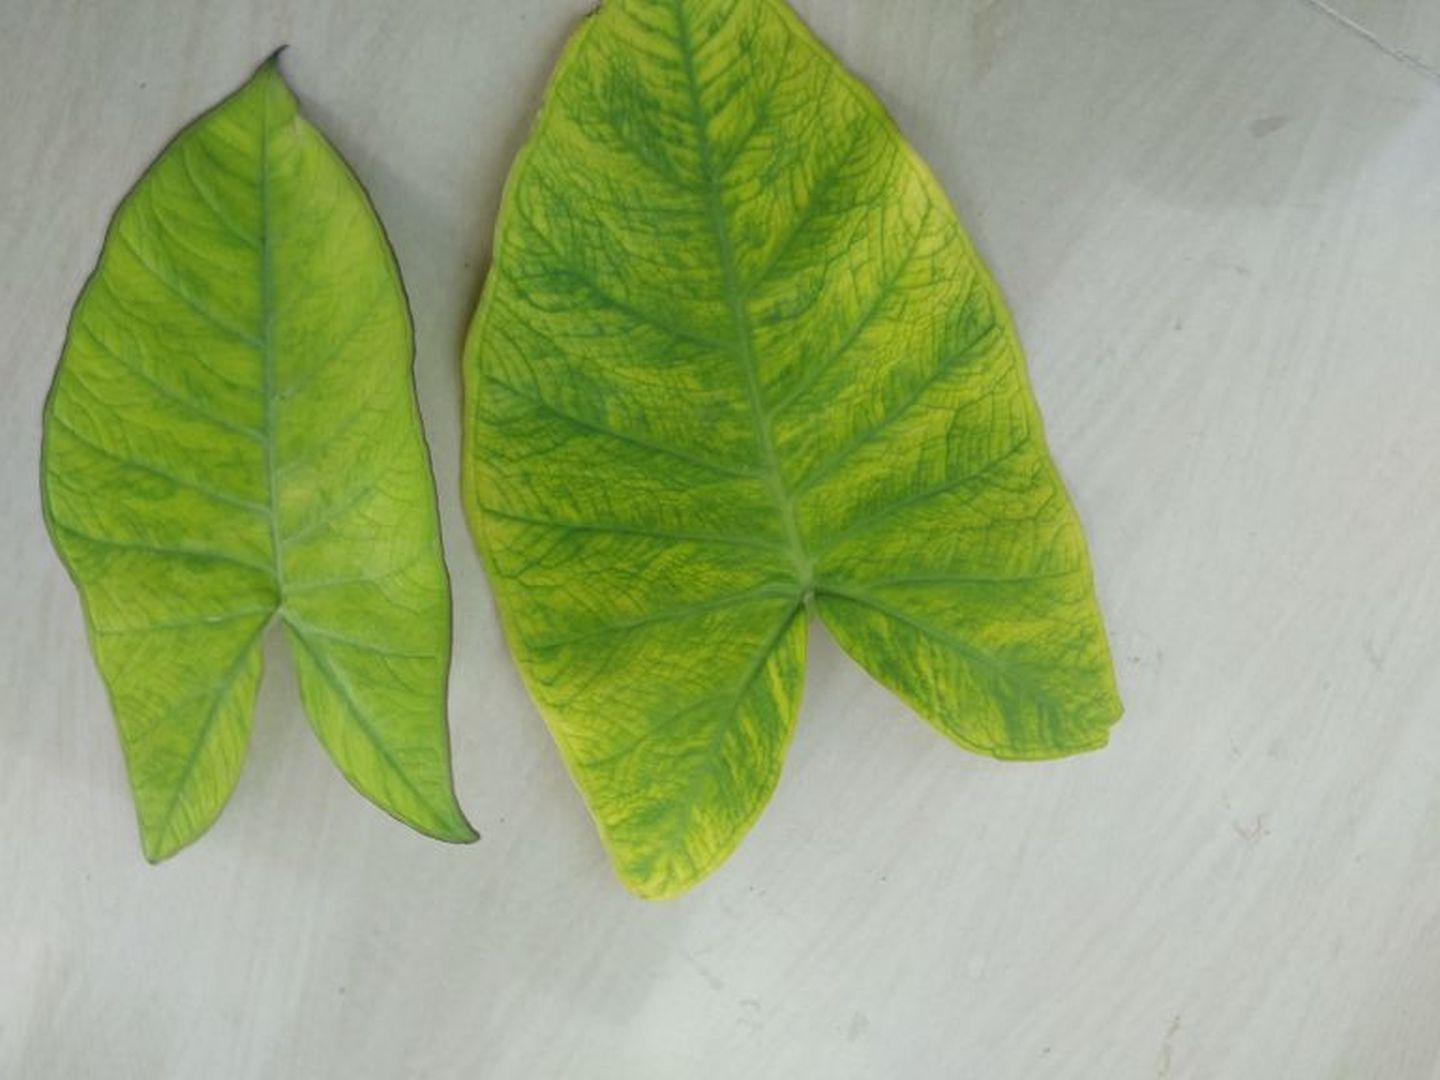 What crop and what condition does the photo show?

taro, mosaic
